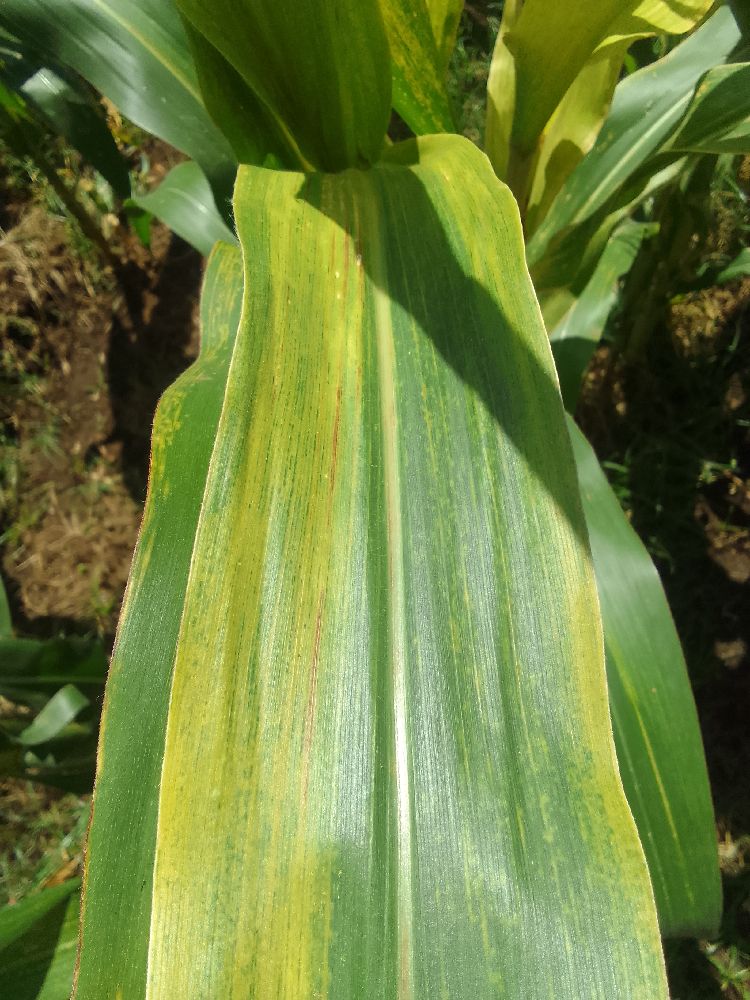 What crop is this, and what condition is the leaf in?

maize, maize lethal necrosis
